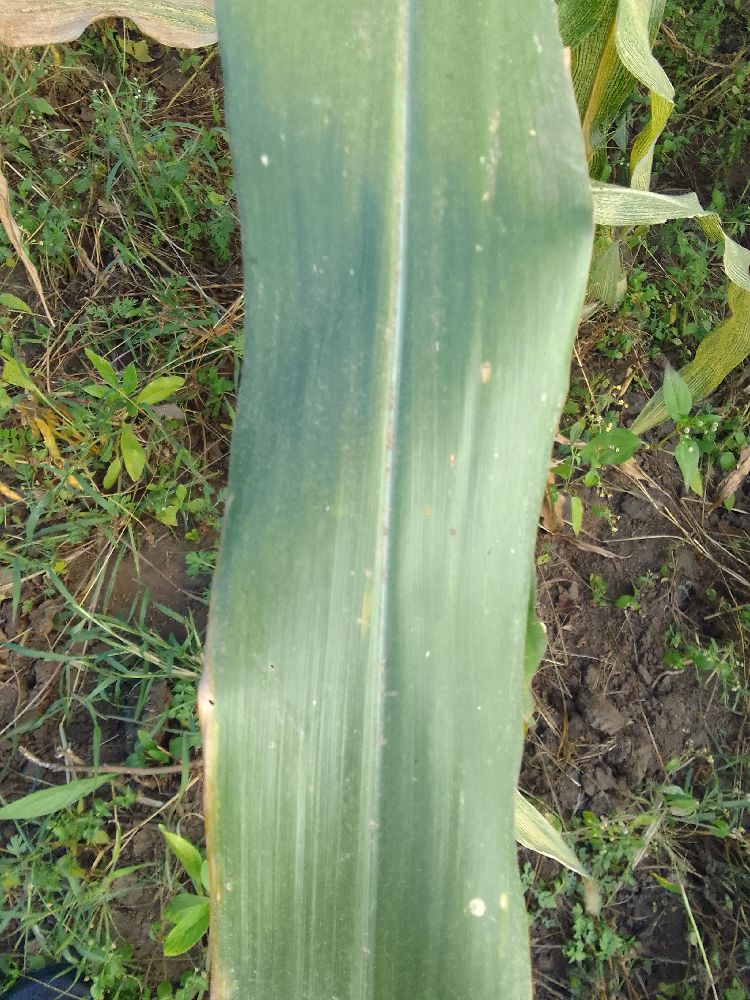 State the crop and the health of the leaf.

maize, healthy
